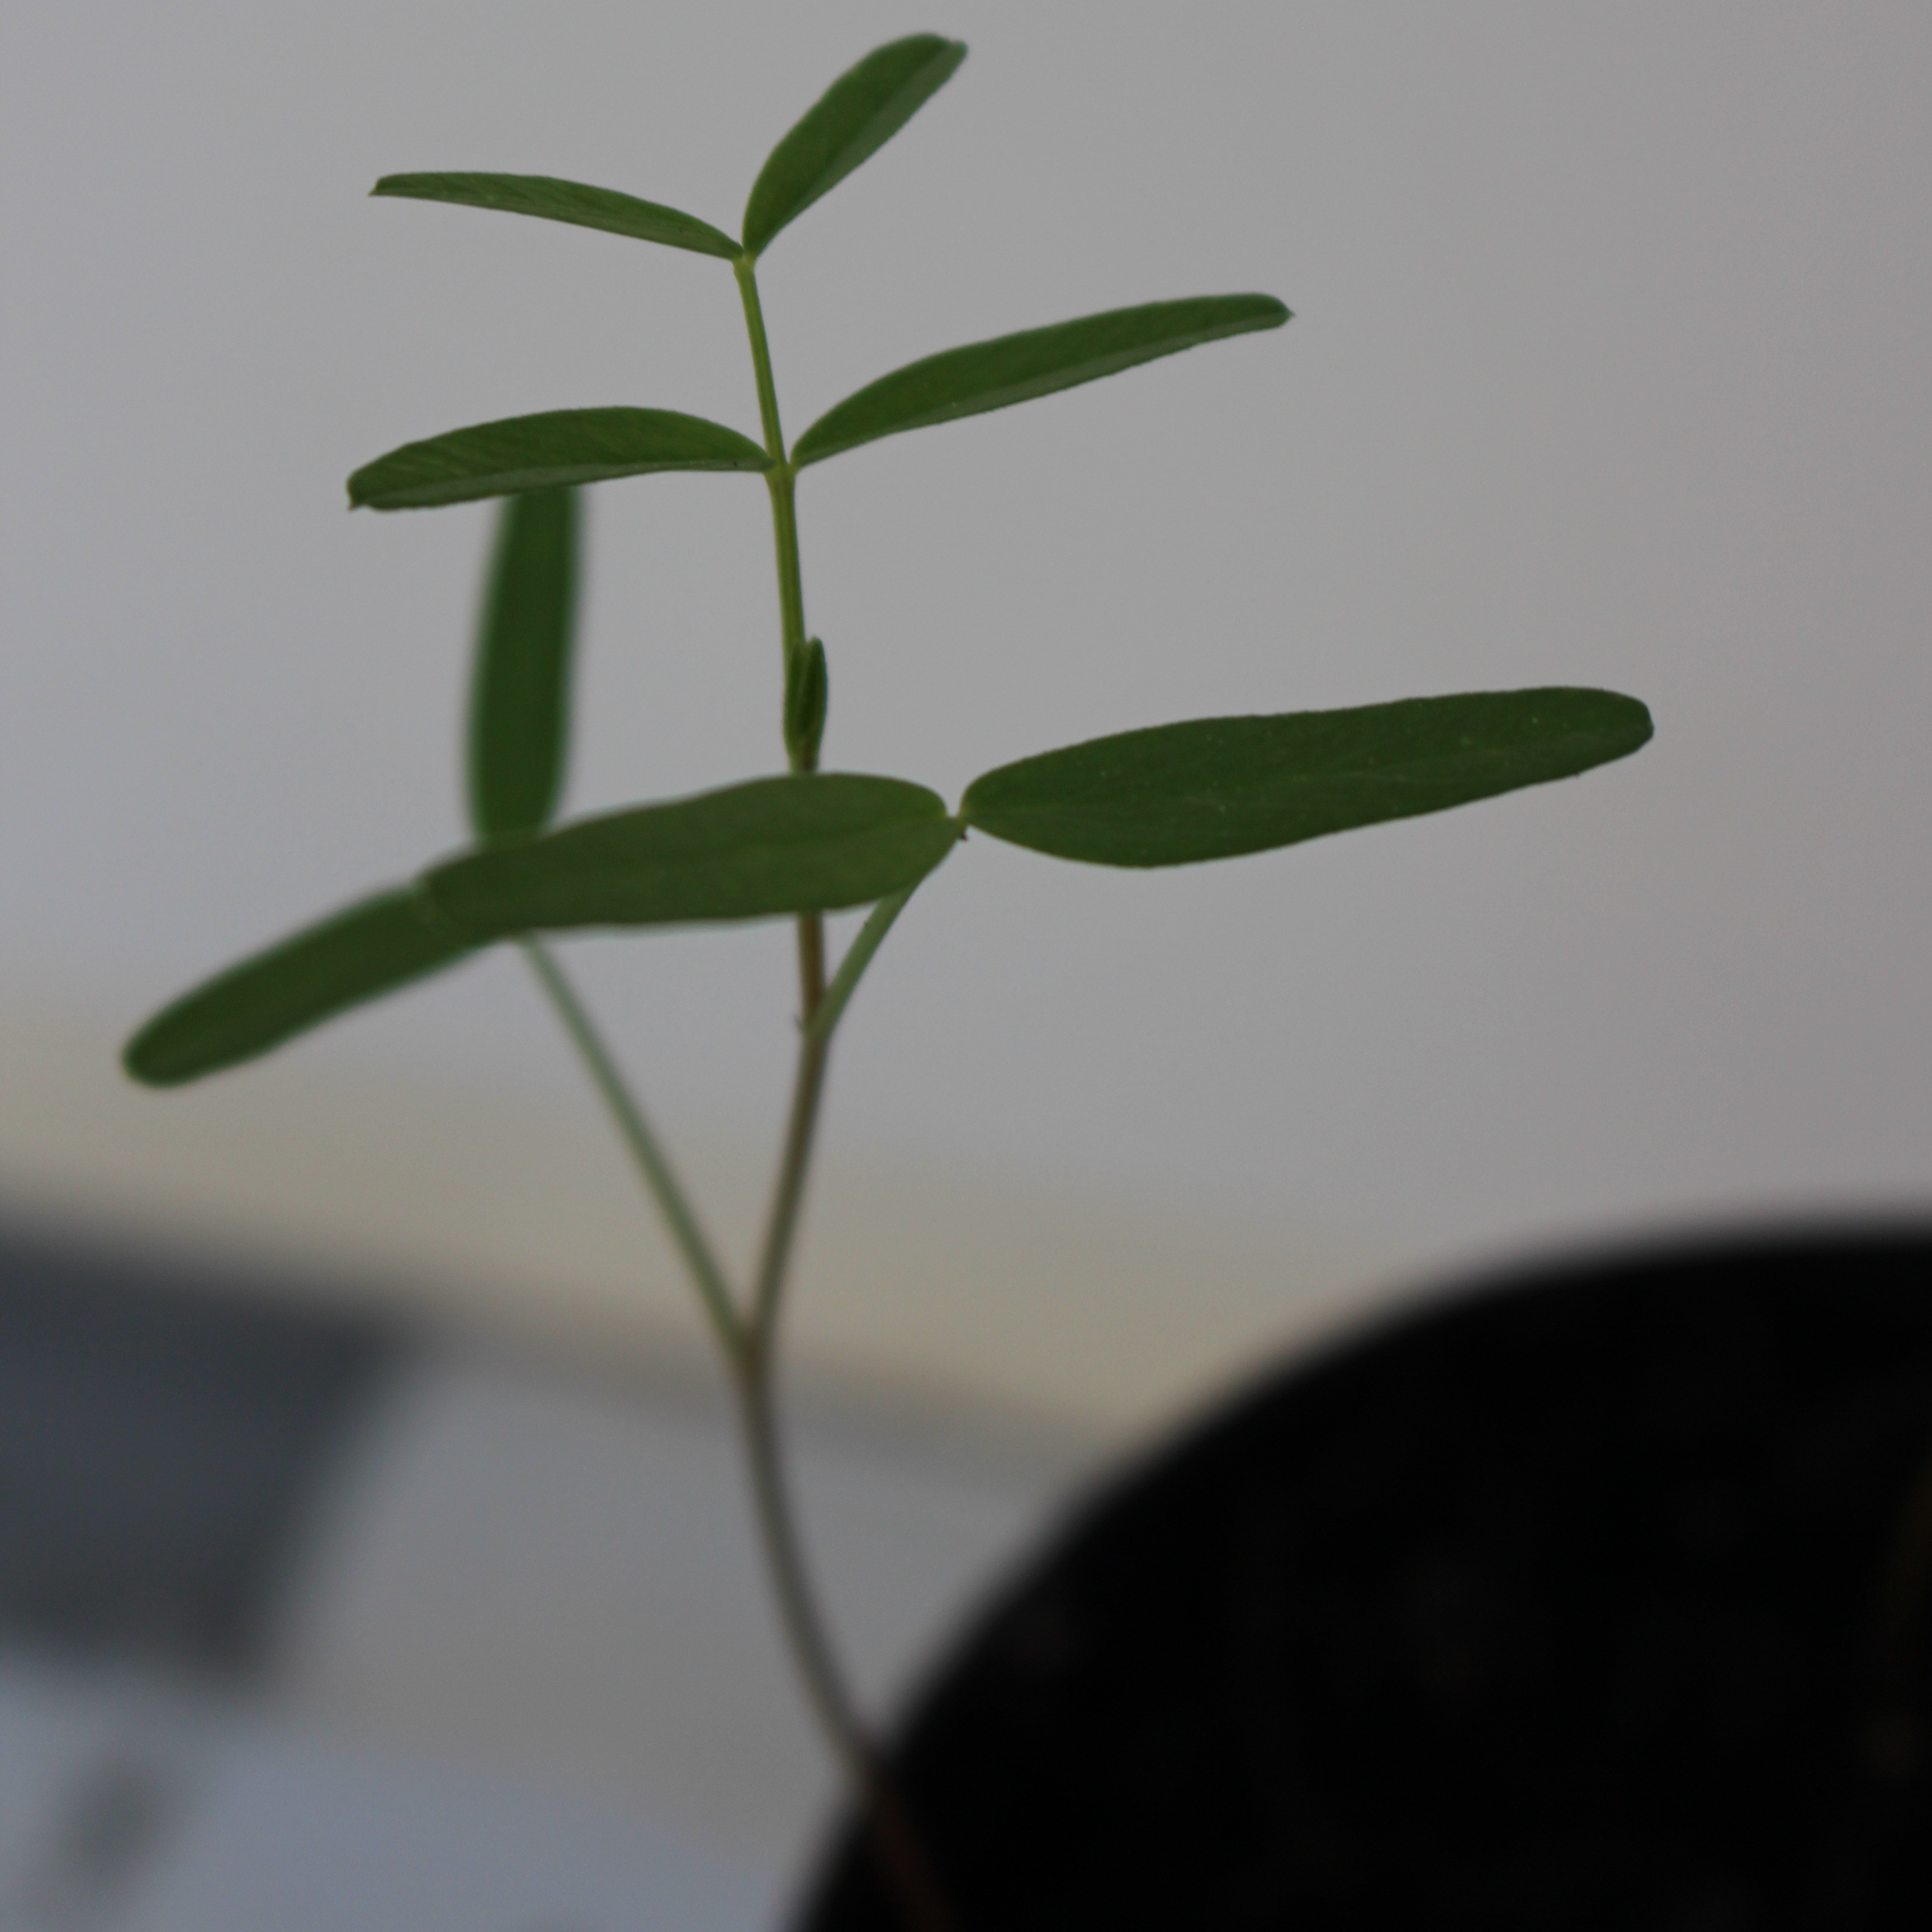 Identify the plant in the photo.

Vicia sativa
